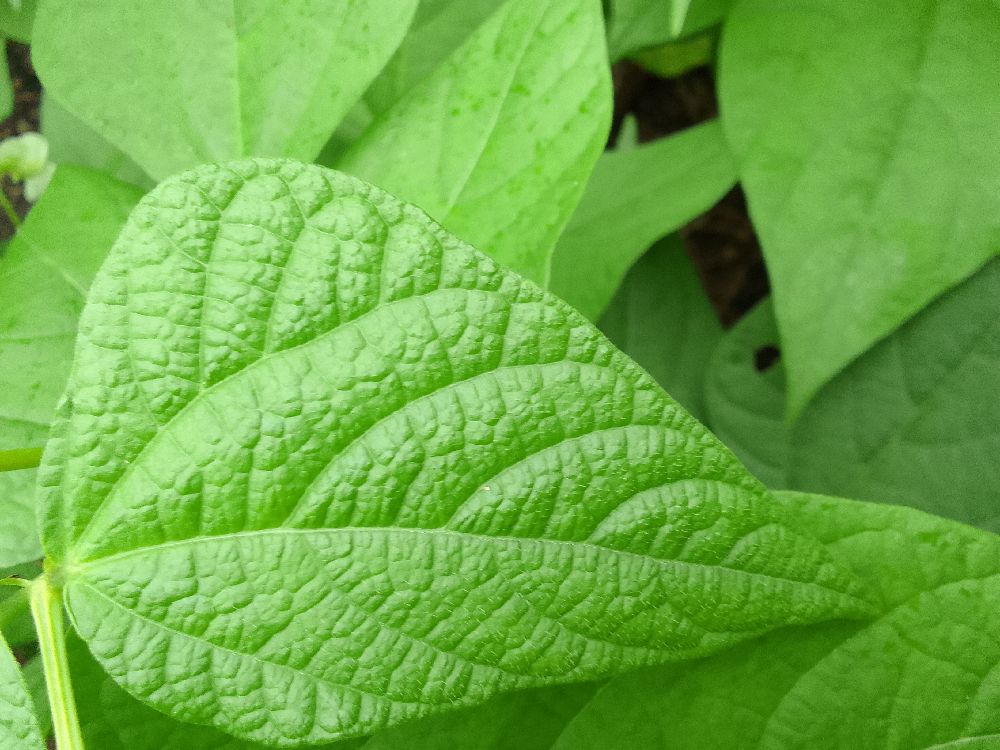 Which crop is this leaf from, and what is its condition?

common bean, healthy
